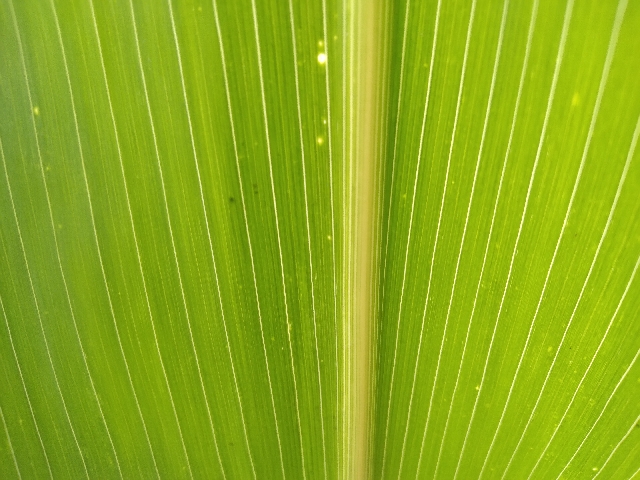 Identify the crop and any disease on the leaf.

maize, healthy
